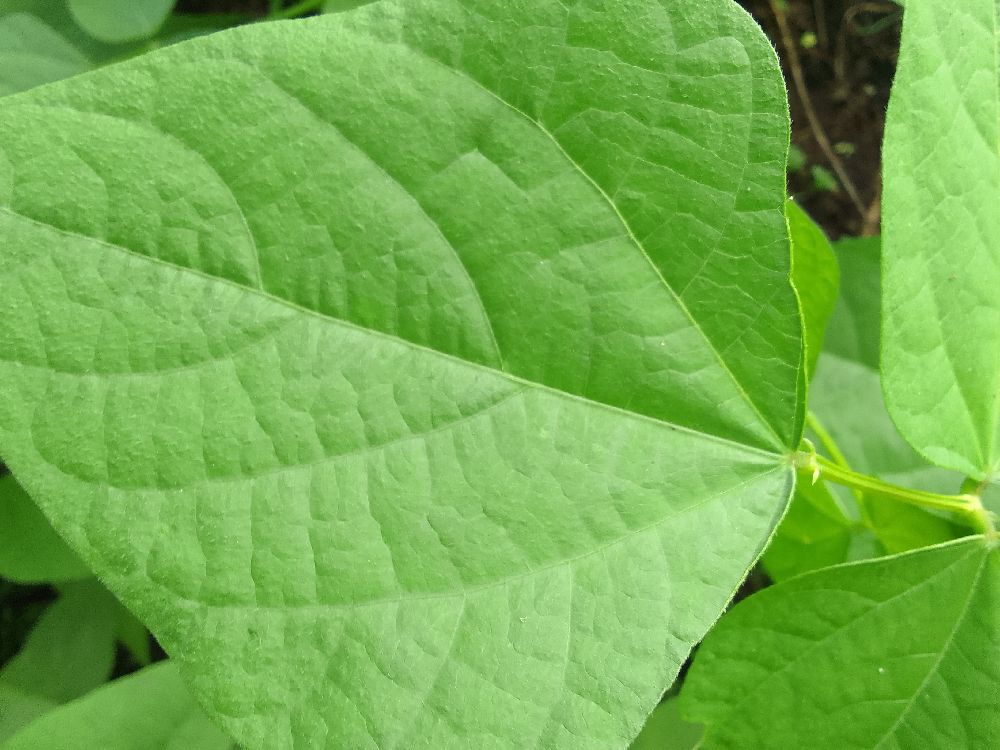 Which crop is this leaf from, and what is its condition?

common bean, healthy
